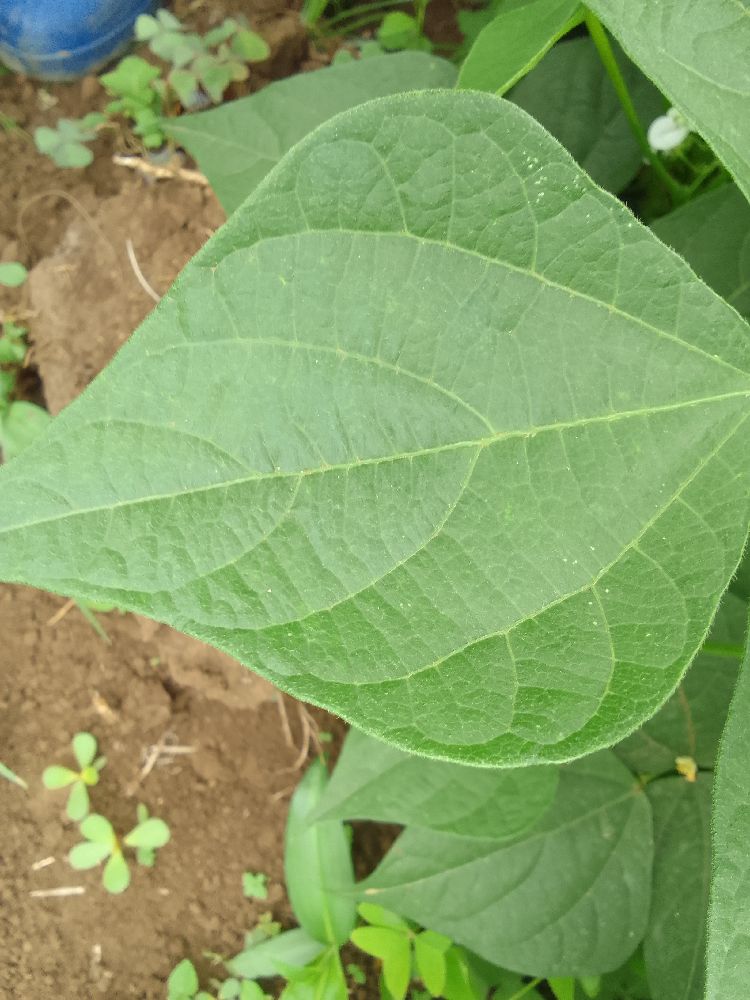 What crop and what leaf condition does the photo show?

common bean, healthy
